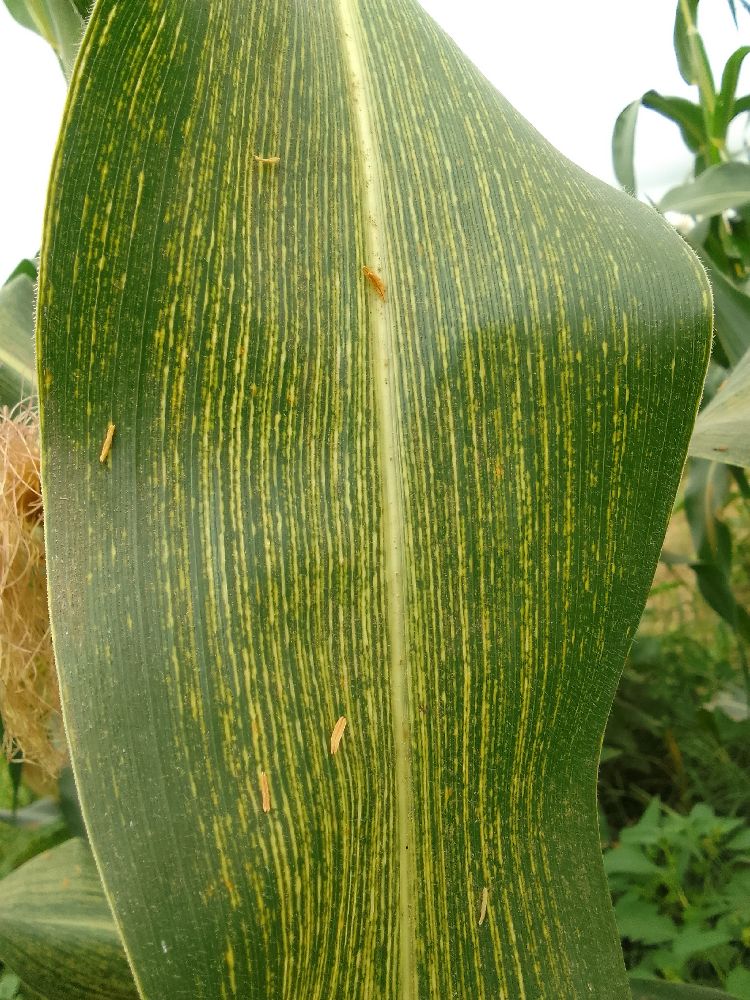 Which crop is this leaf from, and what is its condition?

maize, maize streak virus
